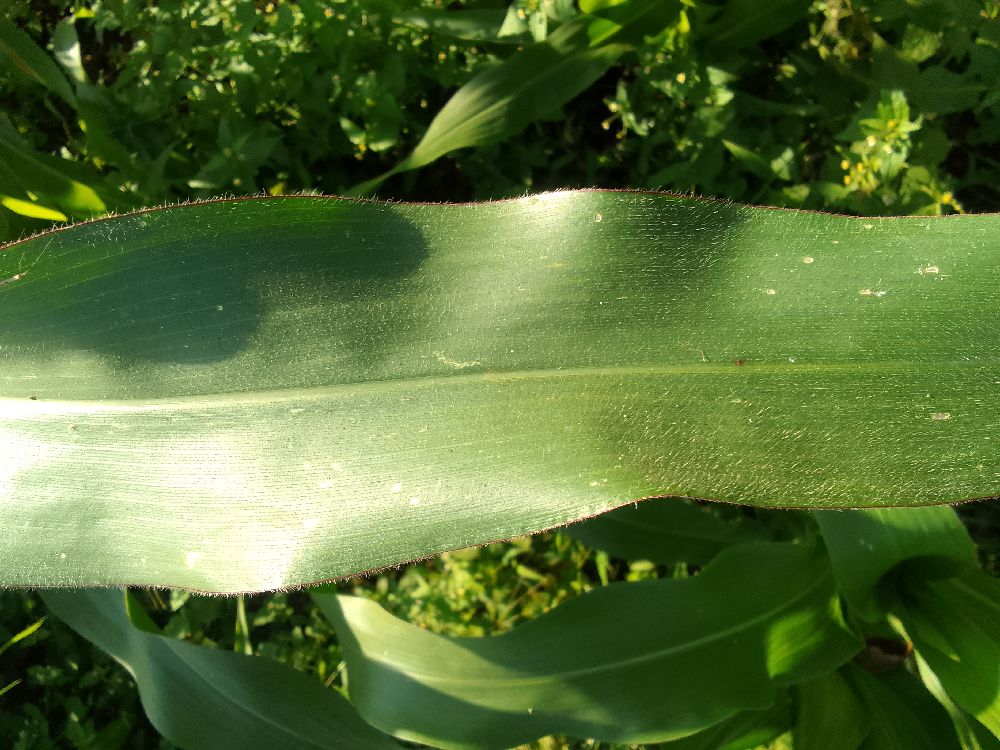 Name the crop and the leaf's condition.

maize, healthy
